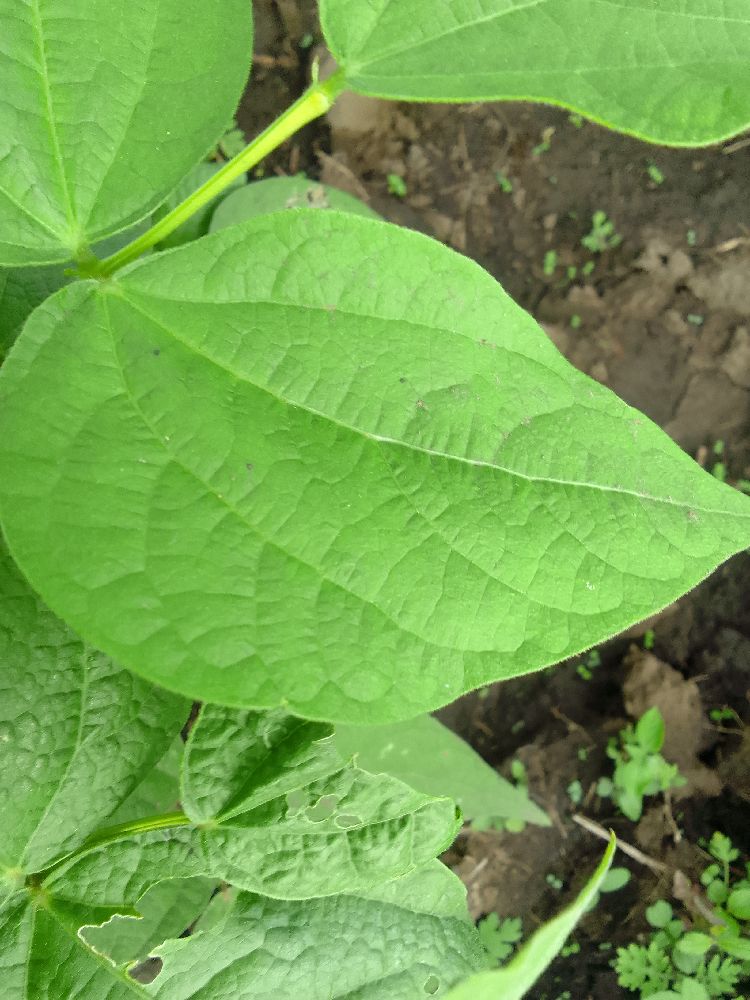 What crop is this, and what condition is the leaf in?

common bean, healthy
